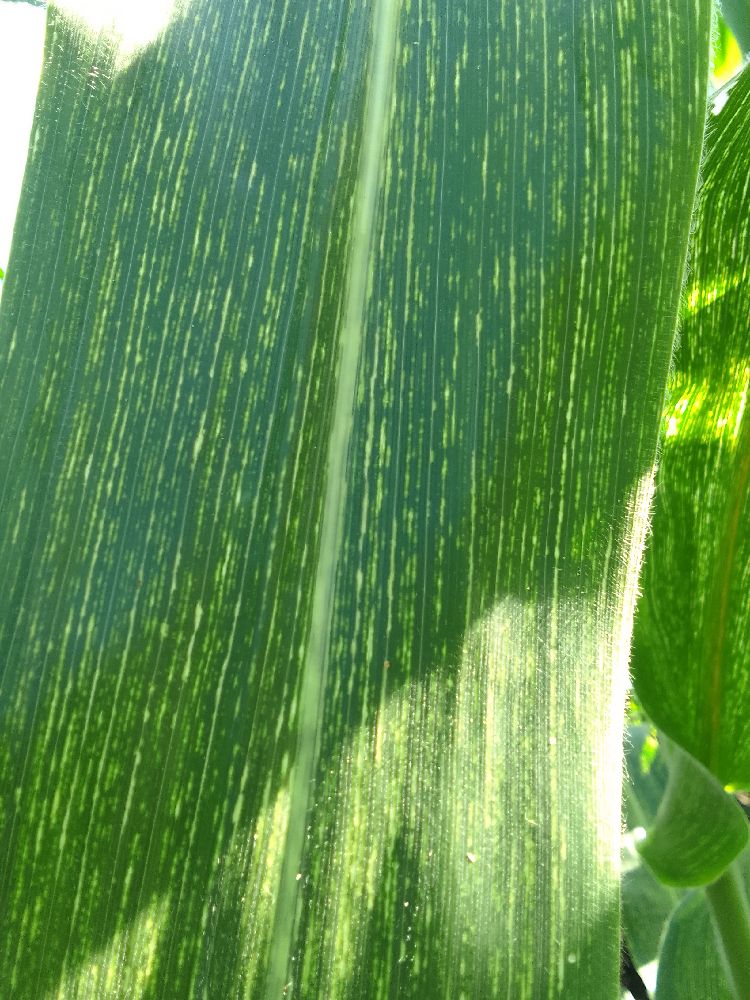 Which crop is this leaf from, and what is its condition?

maize, maize streak virus
